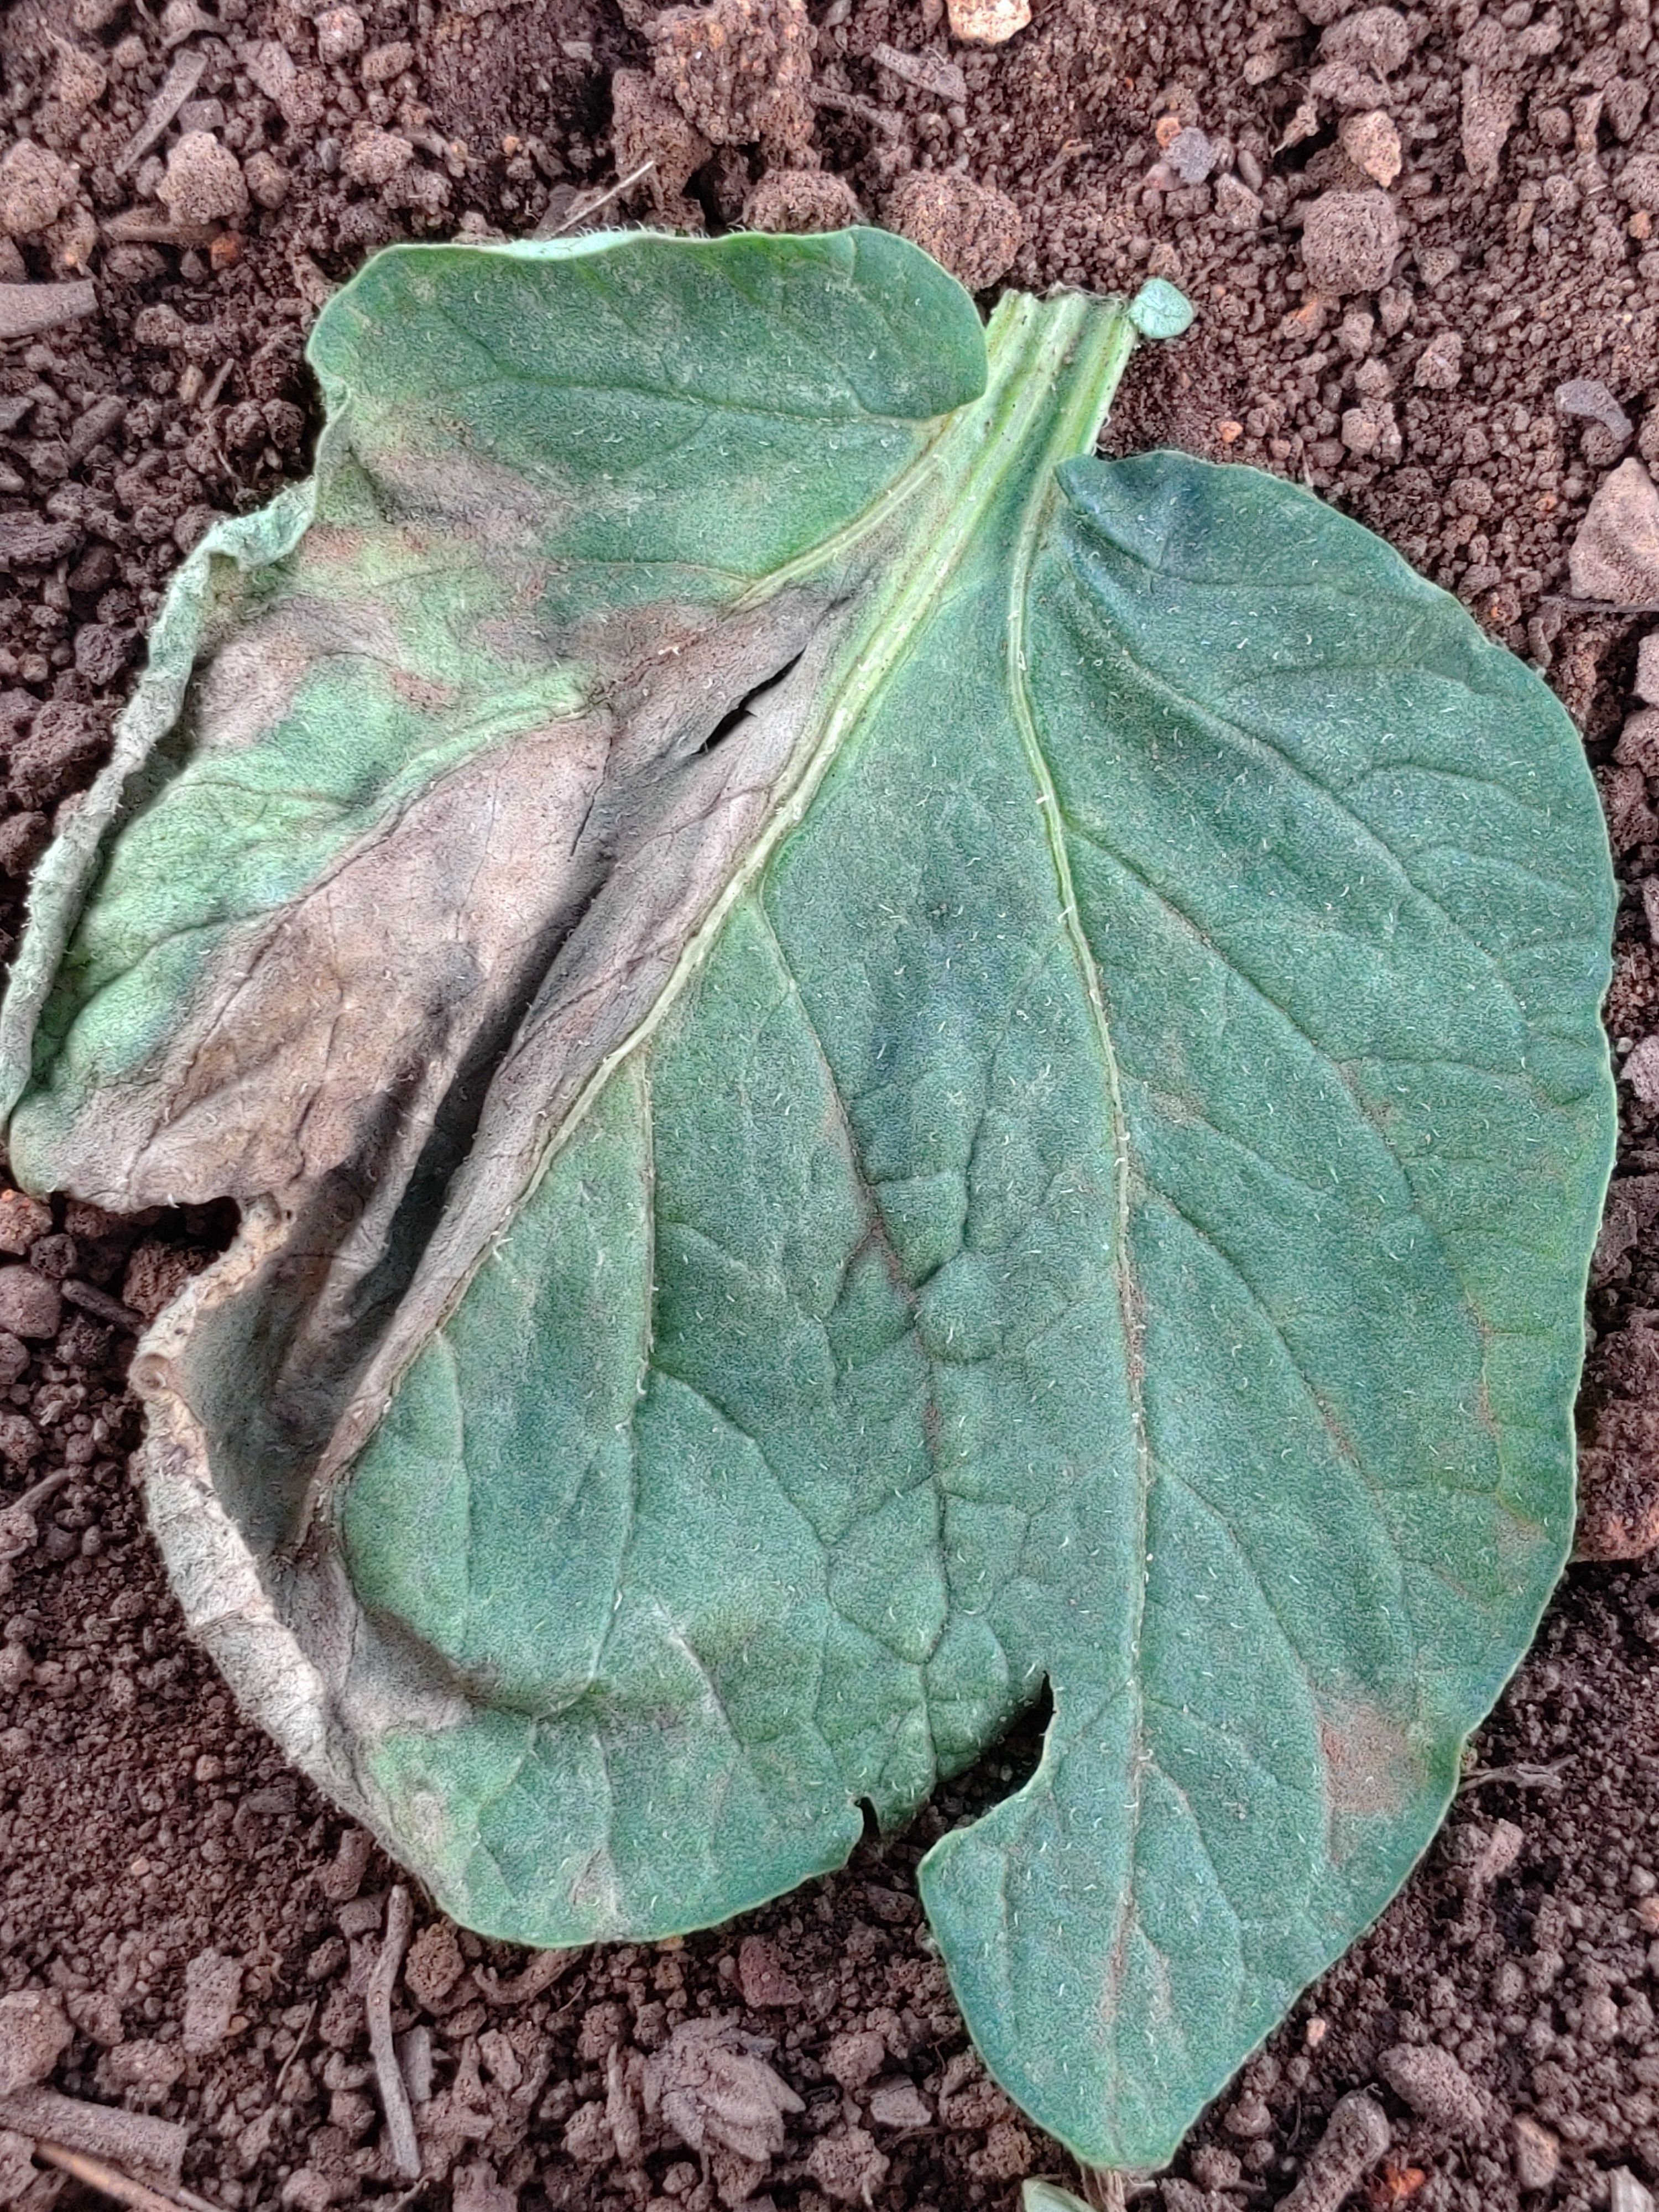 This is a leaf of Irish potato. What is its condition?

early blight
